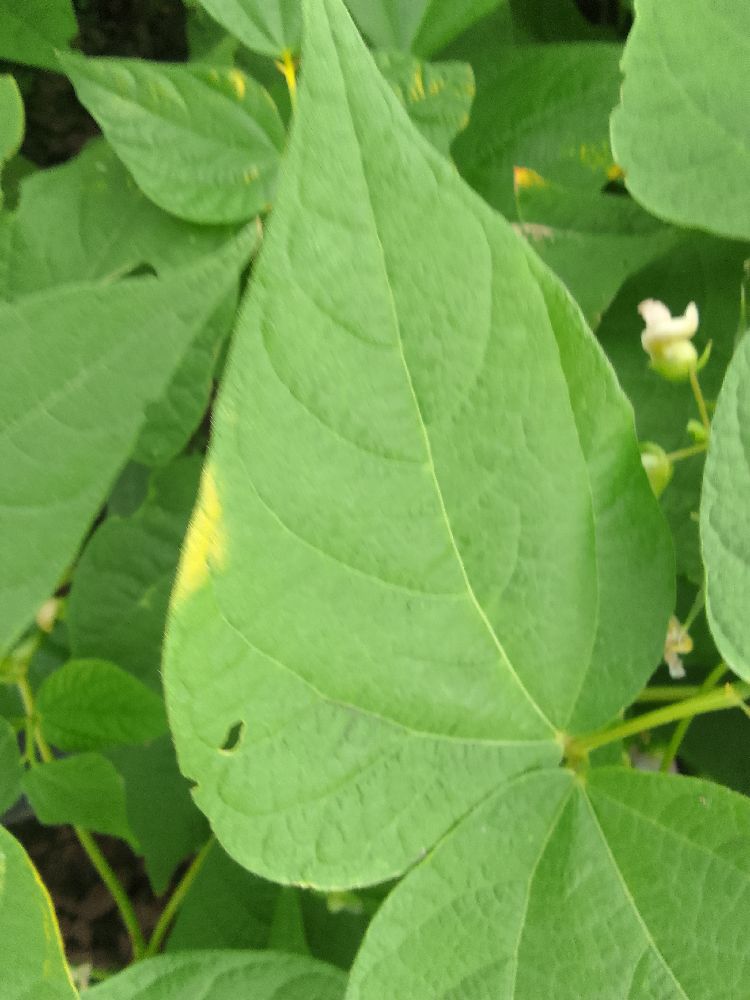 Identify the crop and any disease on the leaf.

common bean, healthy
